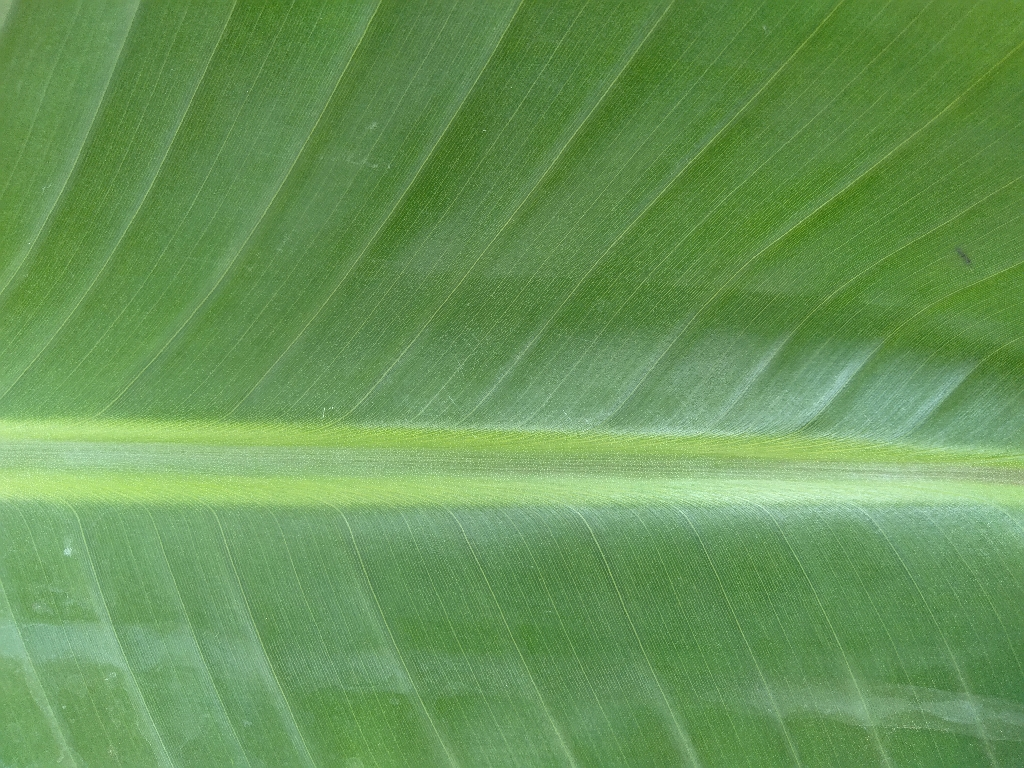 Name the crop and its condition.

banana, healthy
